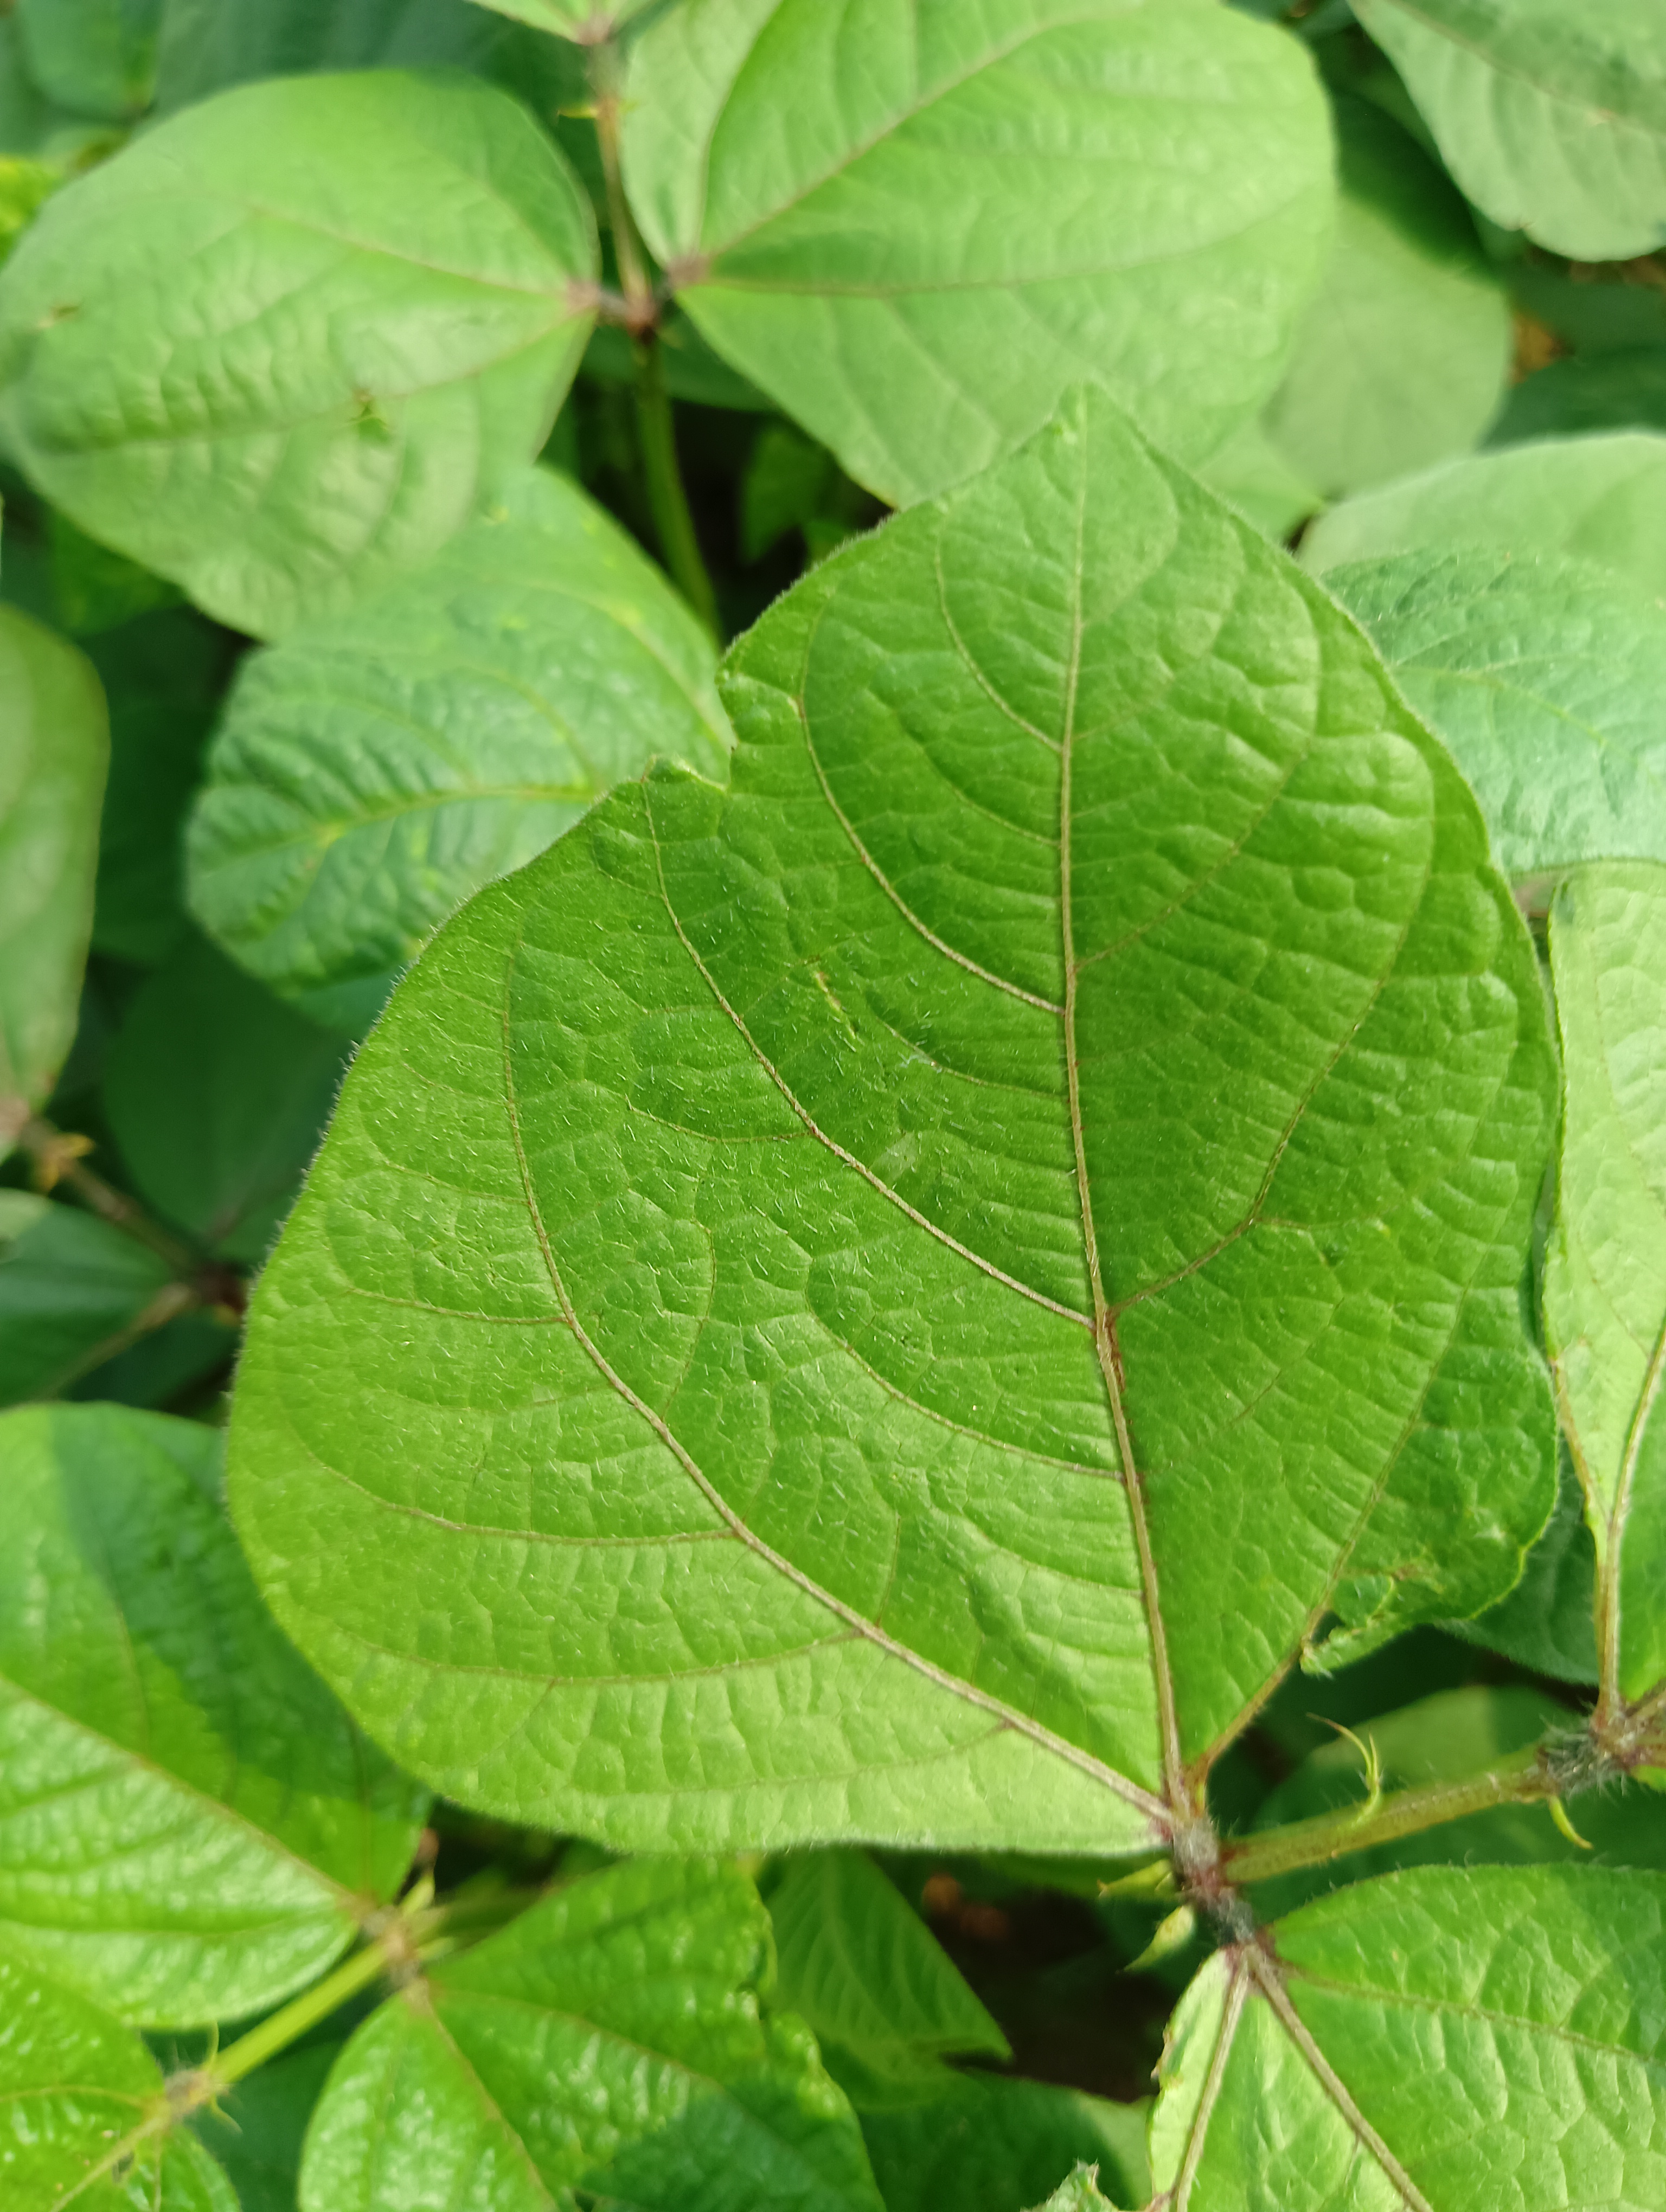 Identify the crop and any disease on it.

mungbean, healthy
